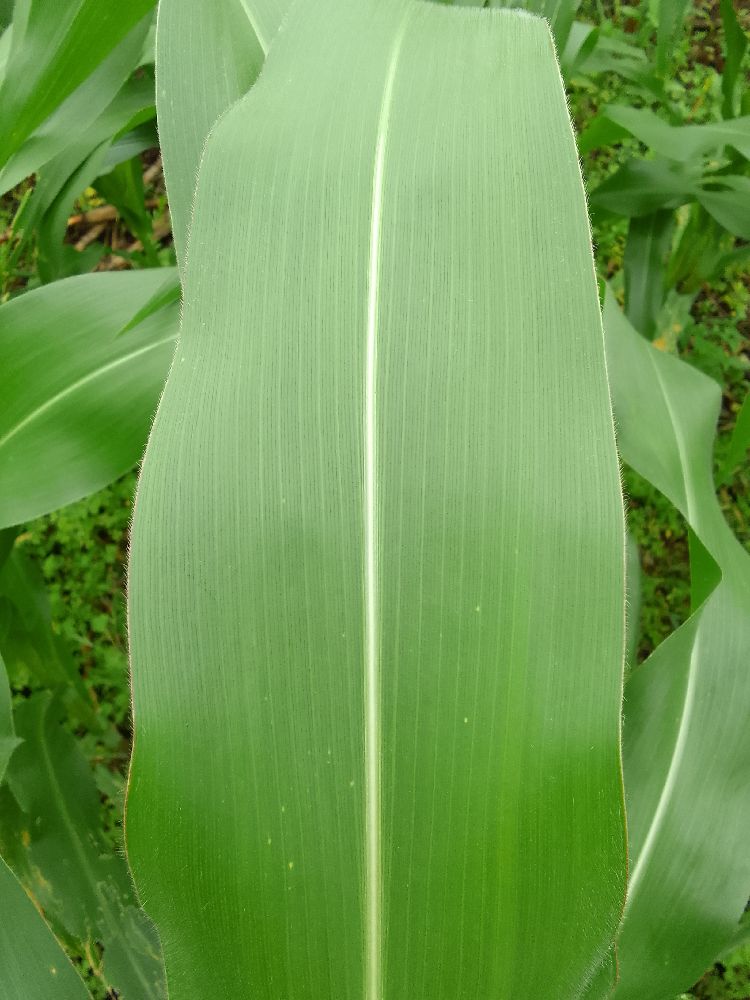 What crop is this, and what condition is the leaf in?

maize, healthy
